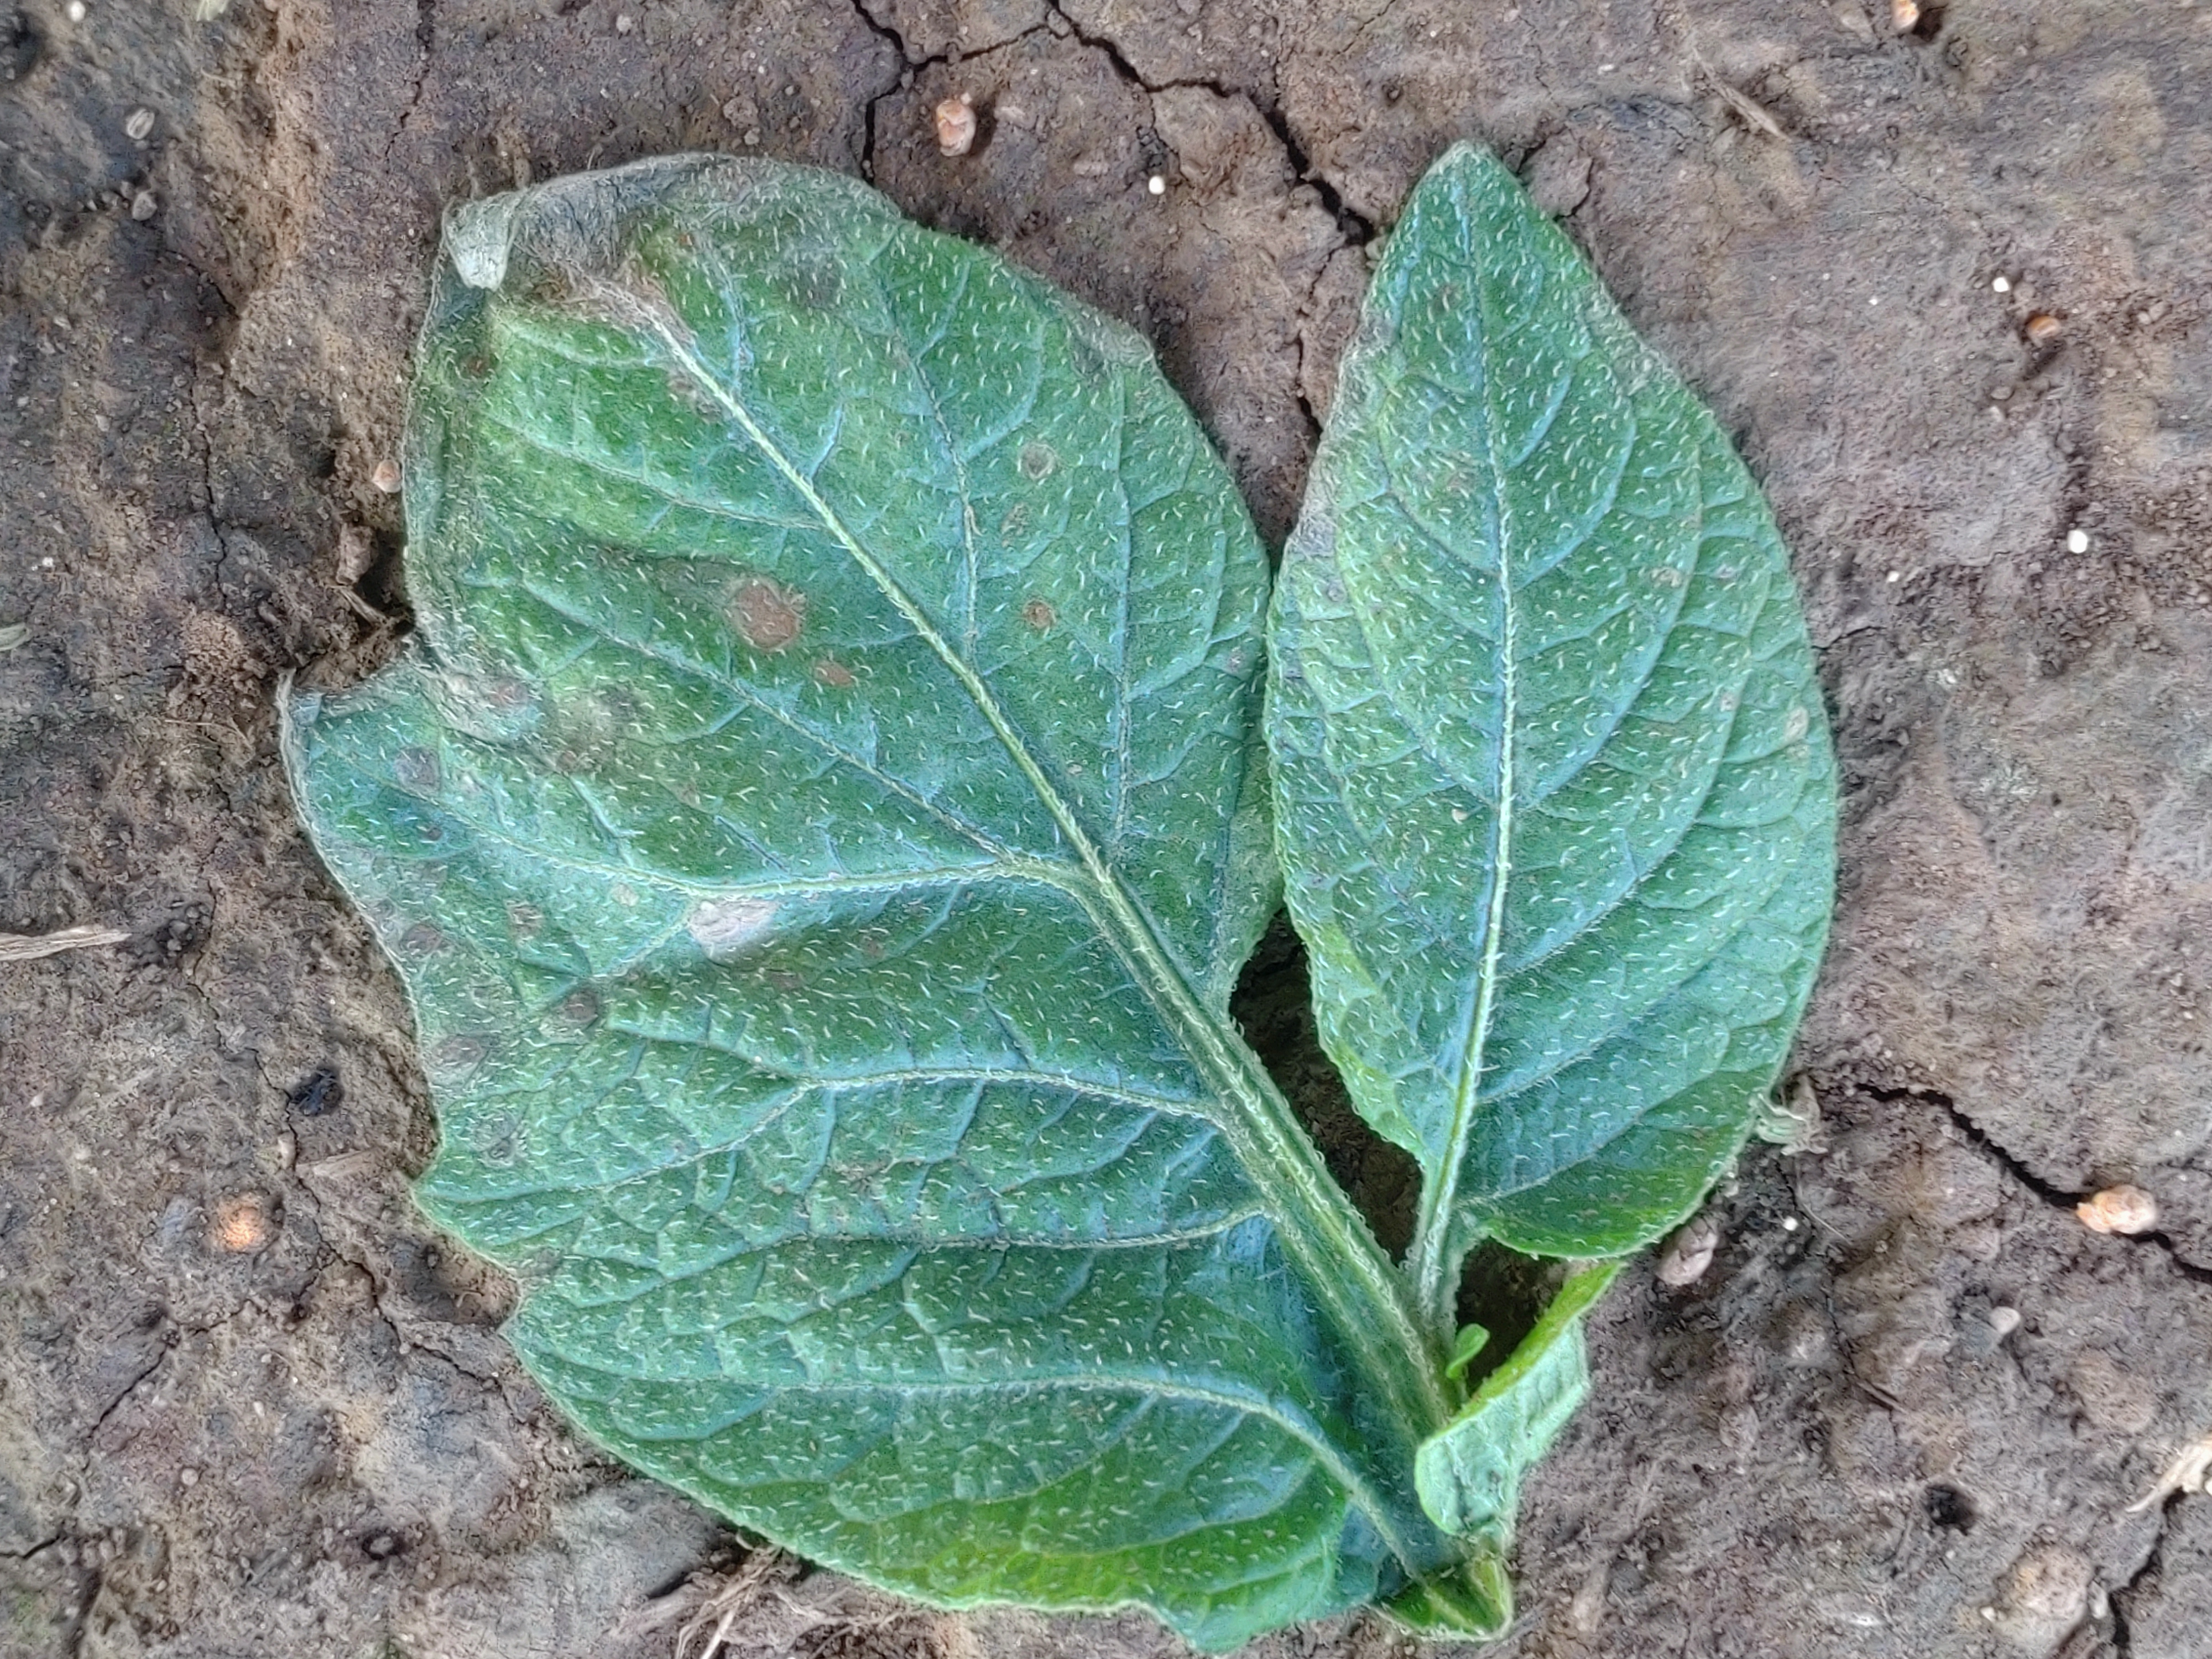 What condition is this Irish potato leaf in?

early blight
